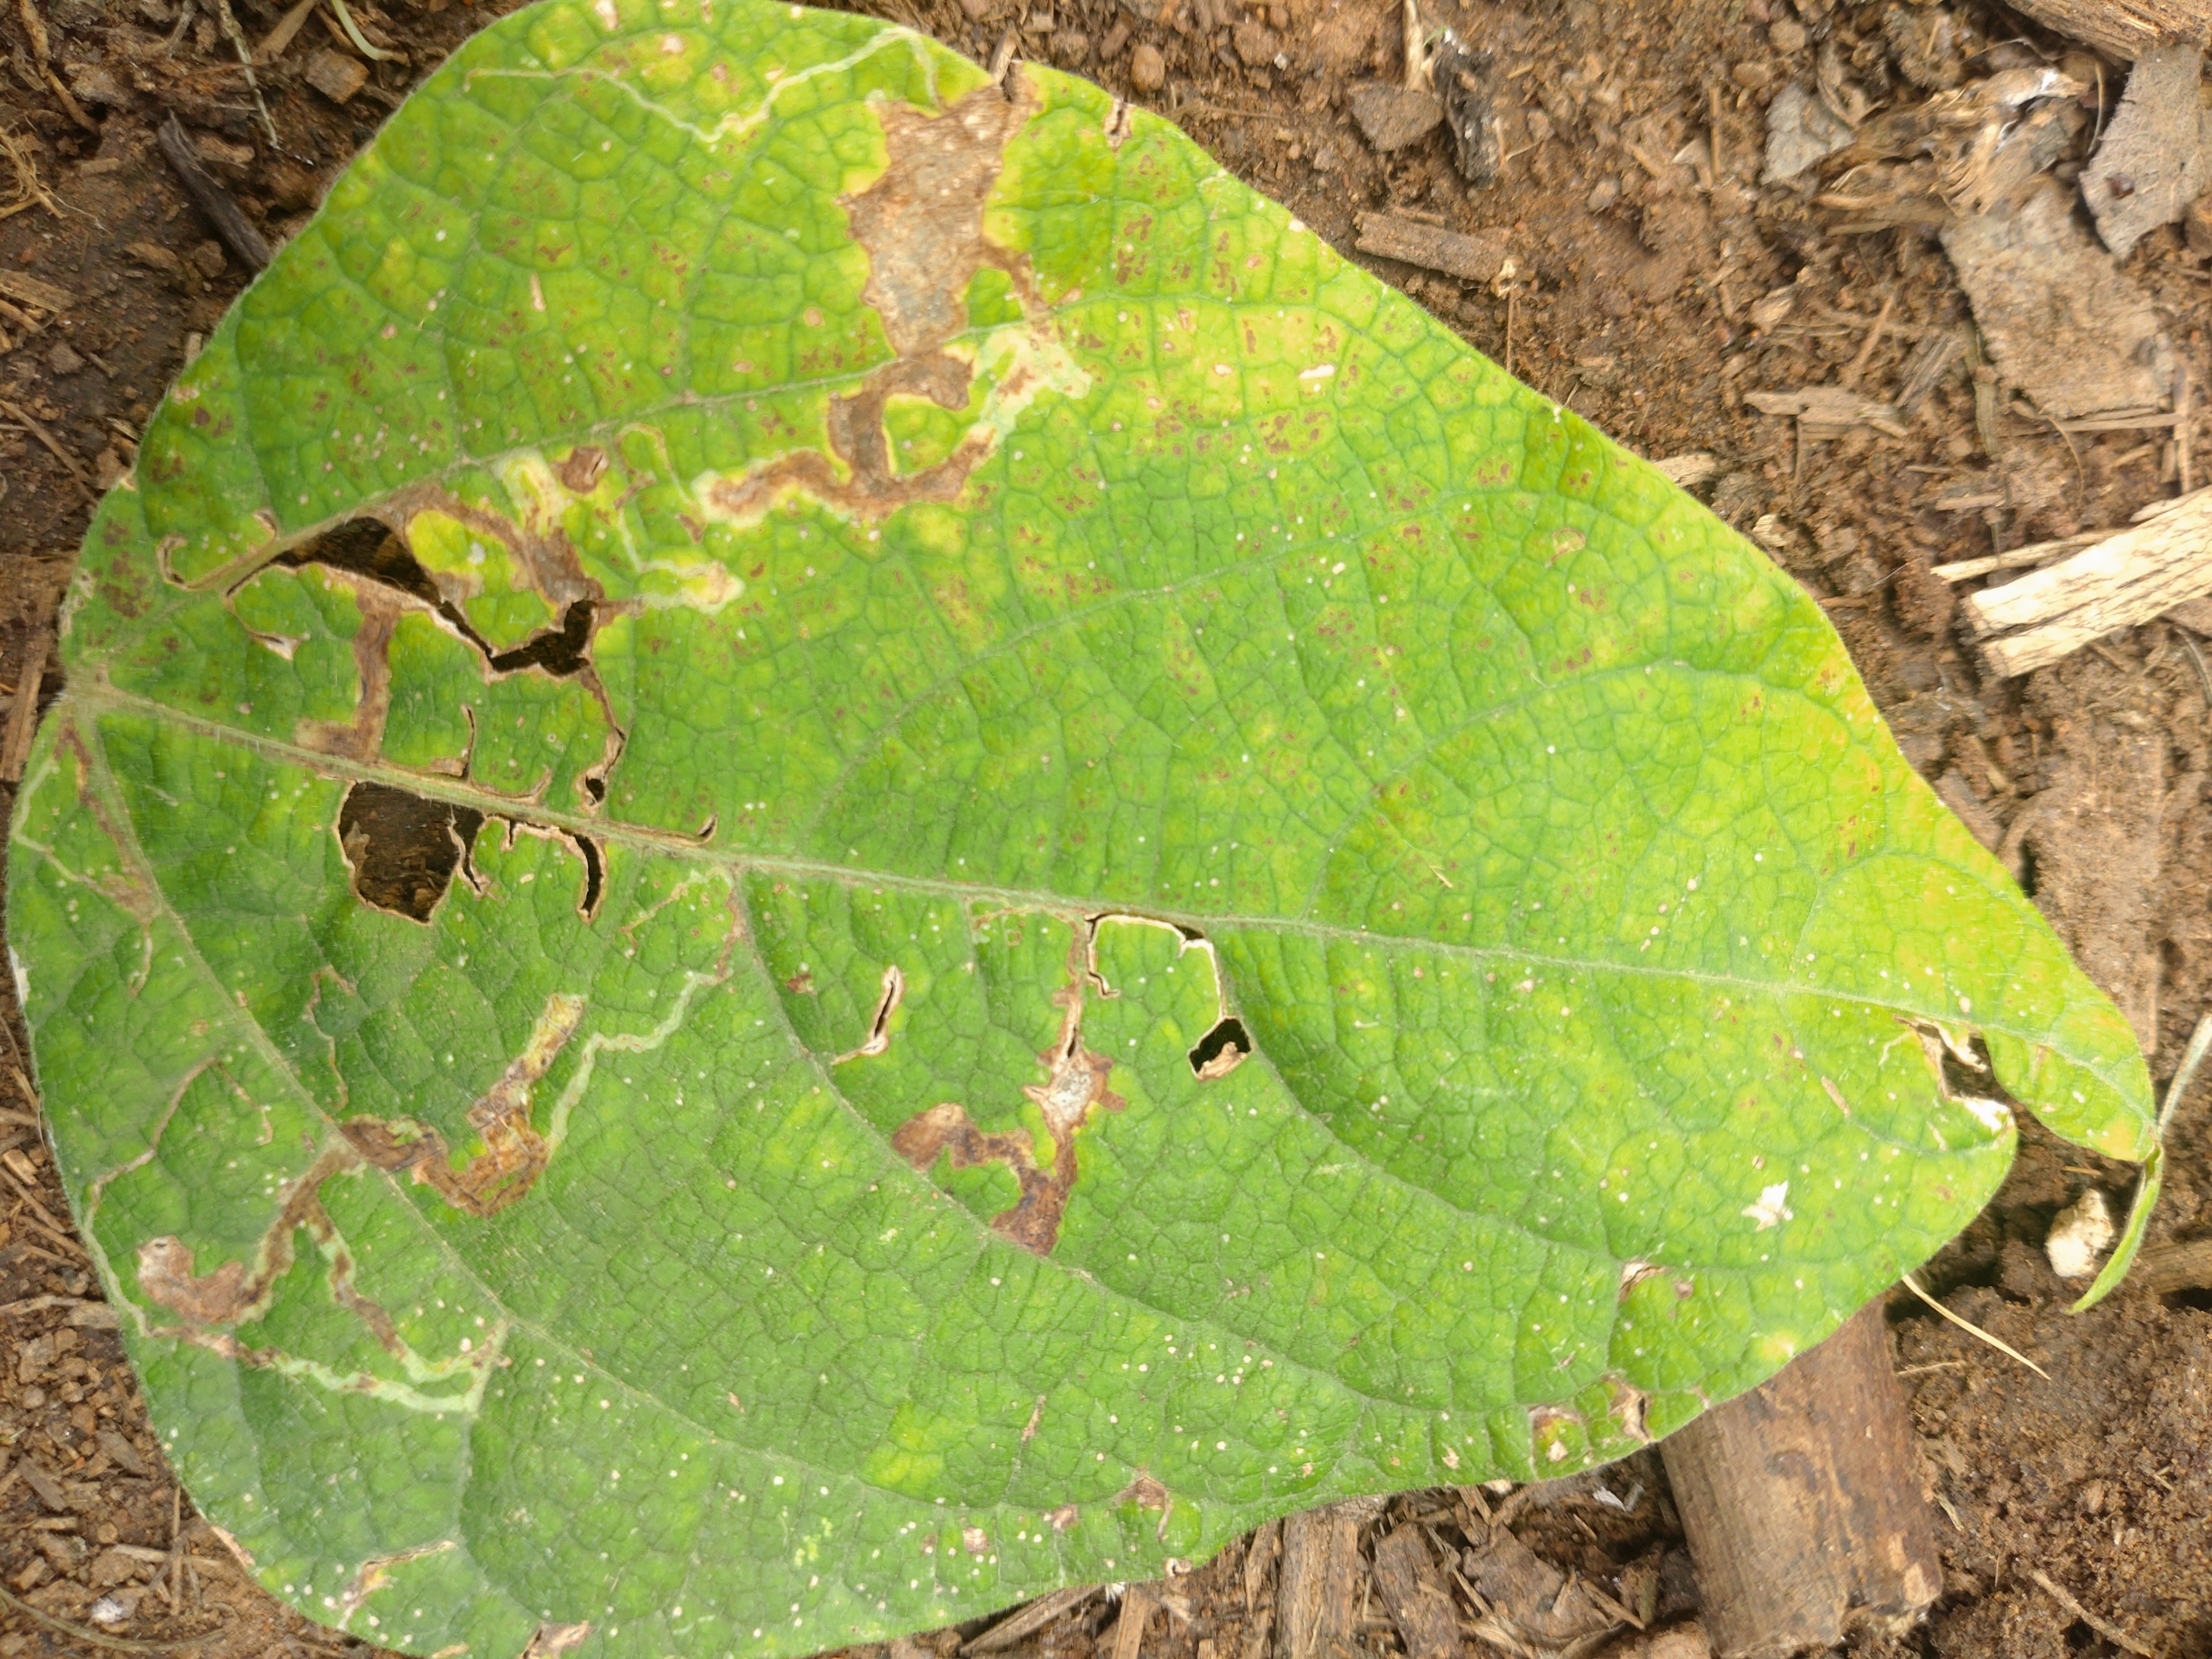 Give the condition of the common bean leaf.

rust
